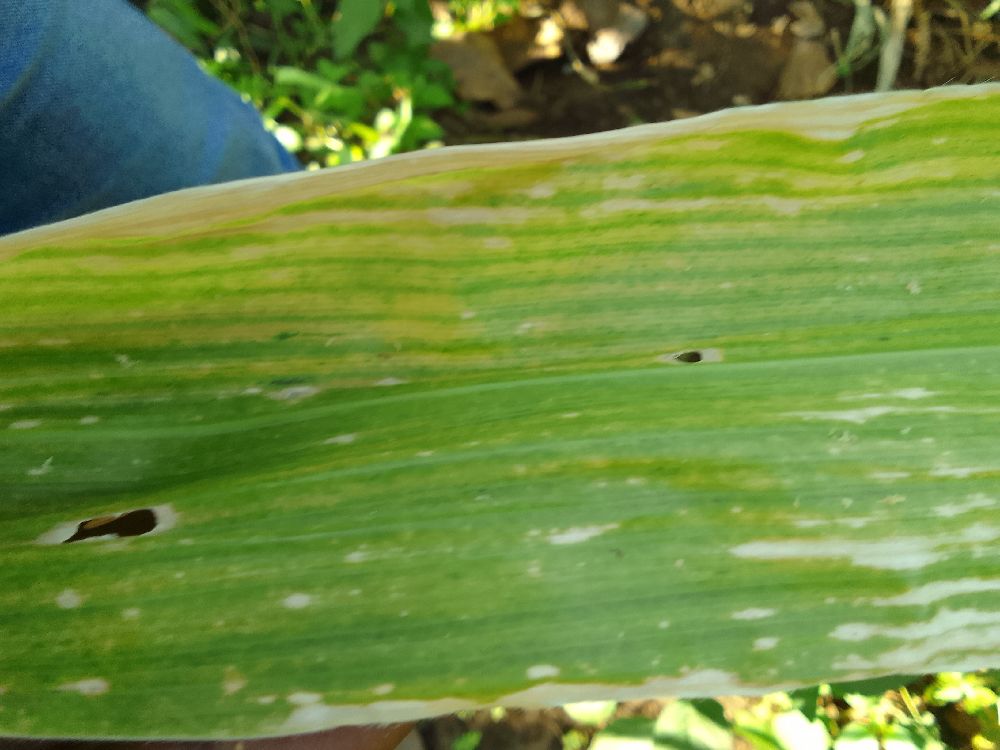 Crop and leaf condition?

maize, maize lethal necrosis
